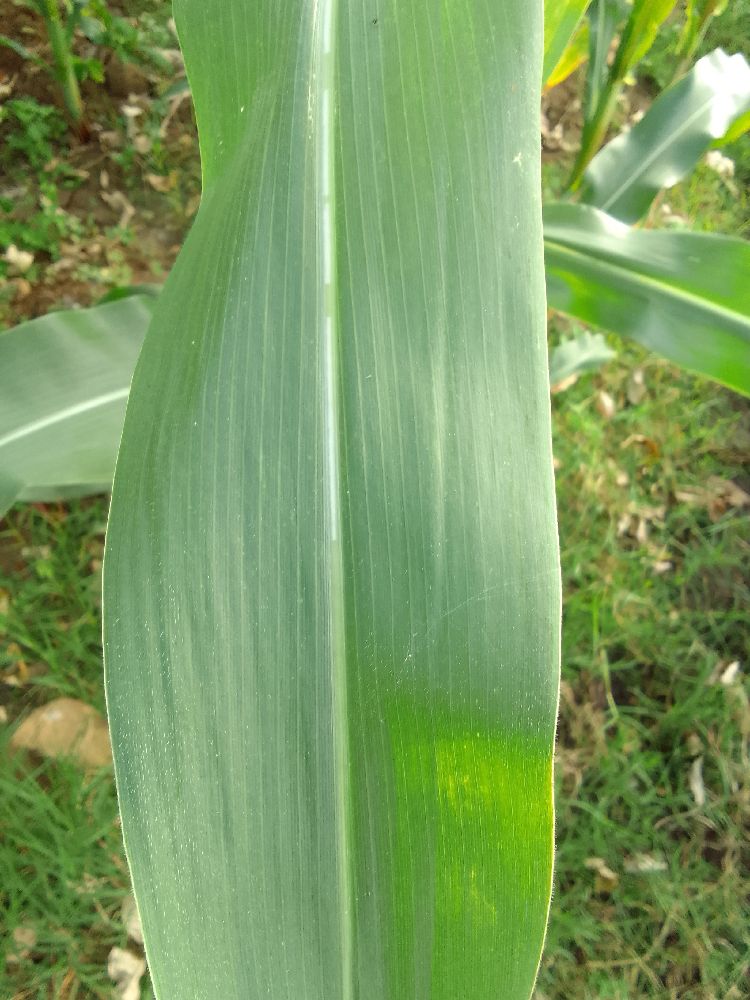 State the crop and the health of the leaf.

maize, healthy
